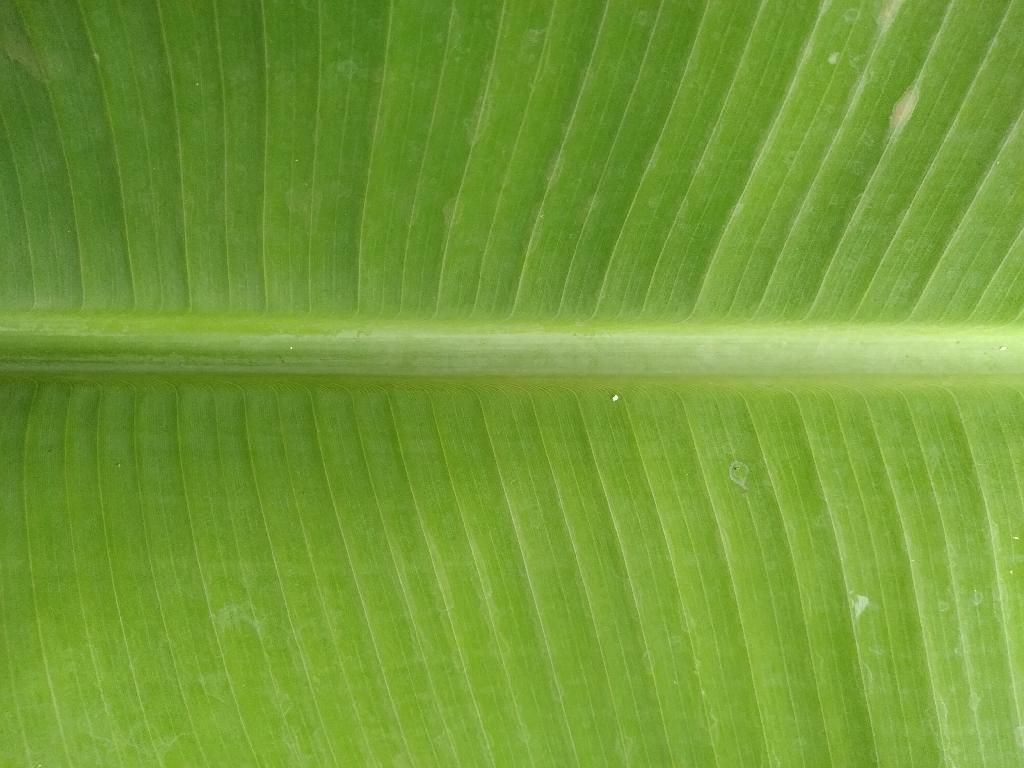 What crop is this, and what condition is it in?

banana, healthy
